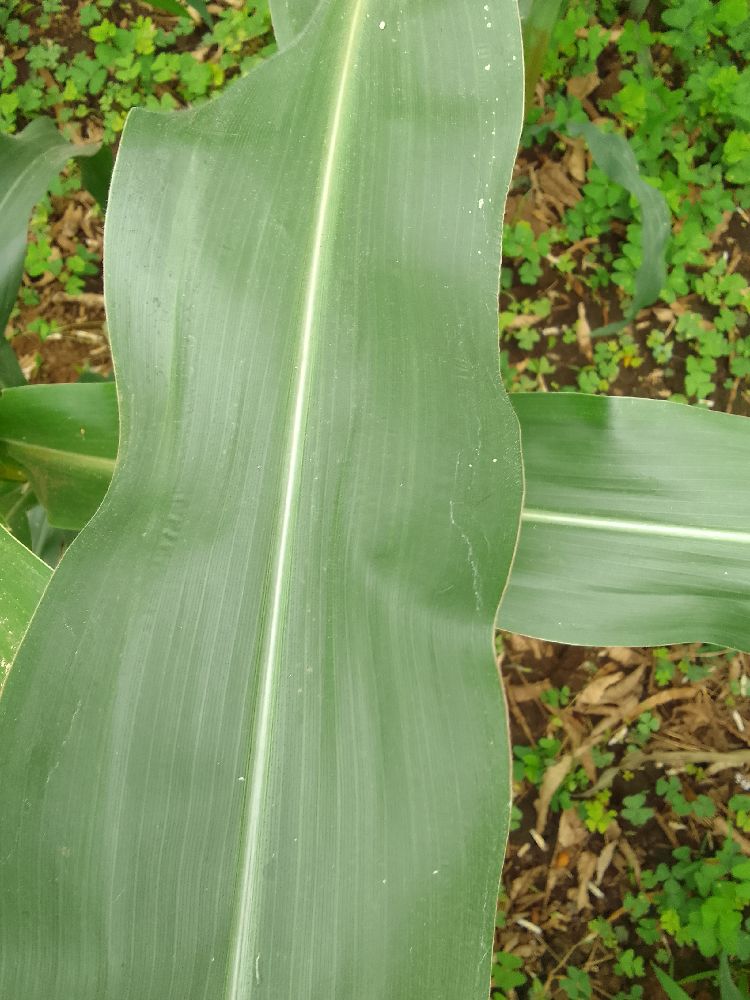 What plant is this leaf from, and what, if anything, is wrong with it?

maize, healthy
